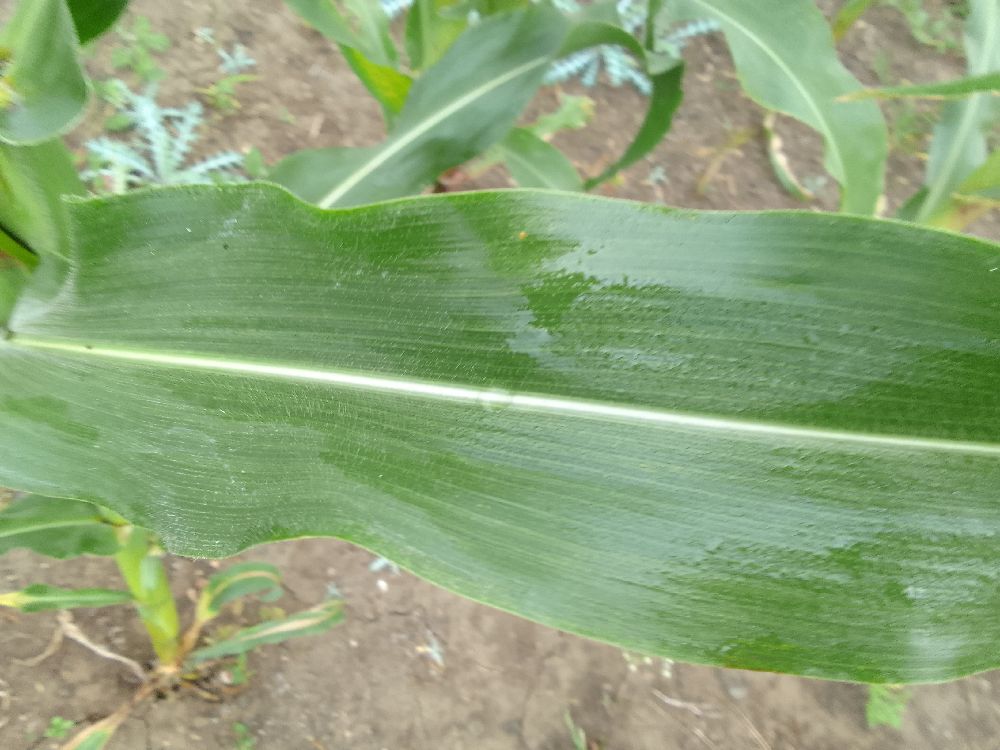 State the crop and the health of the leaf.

maize, healthy
